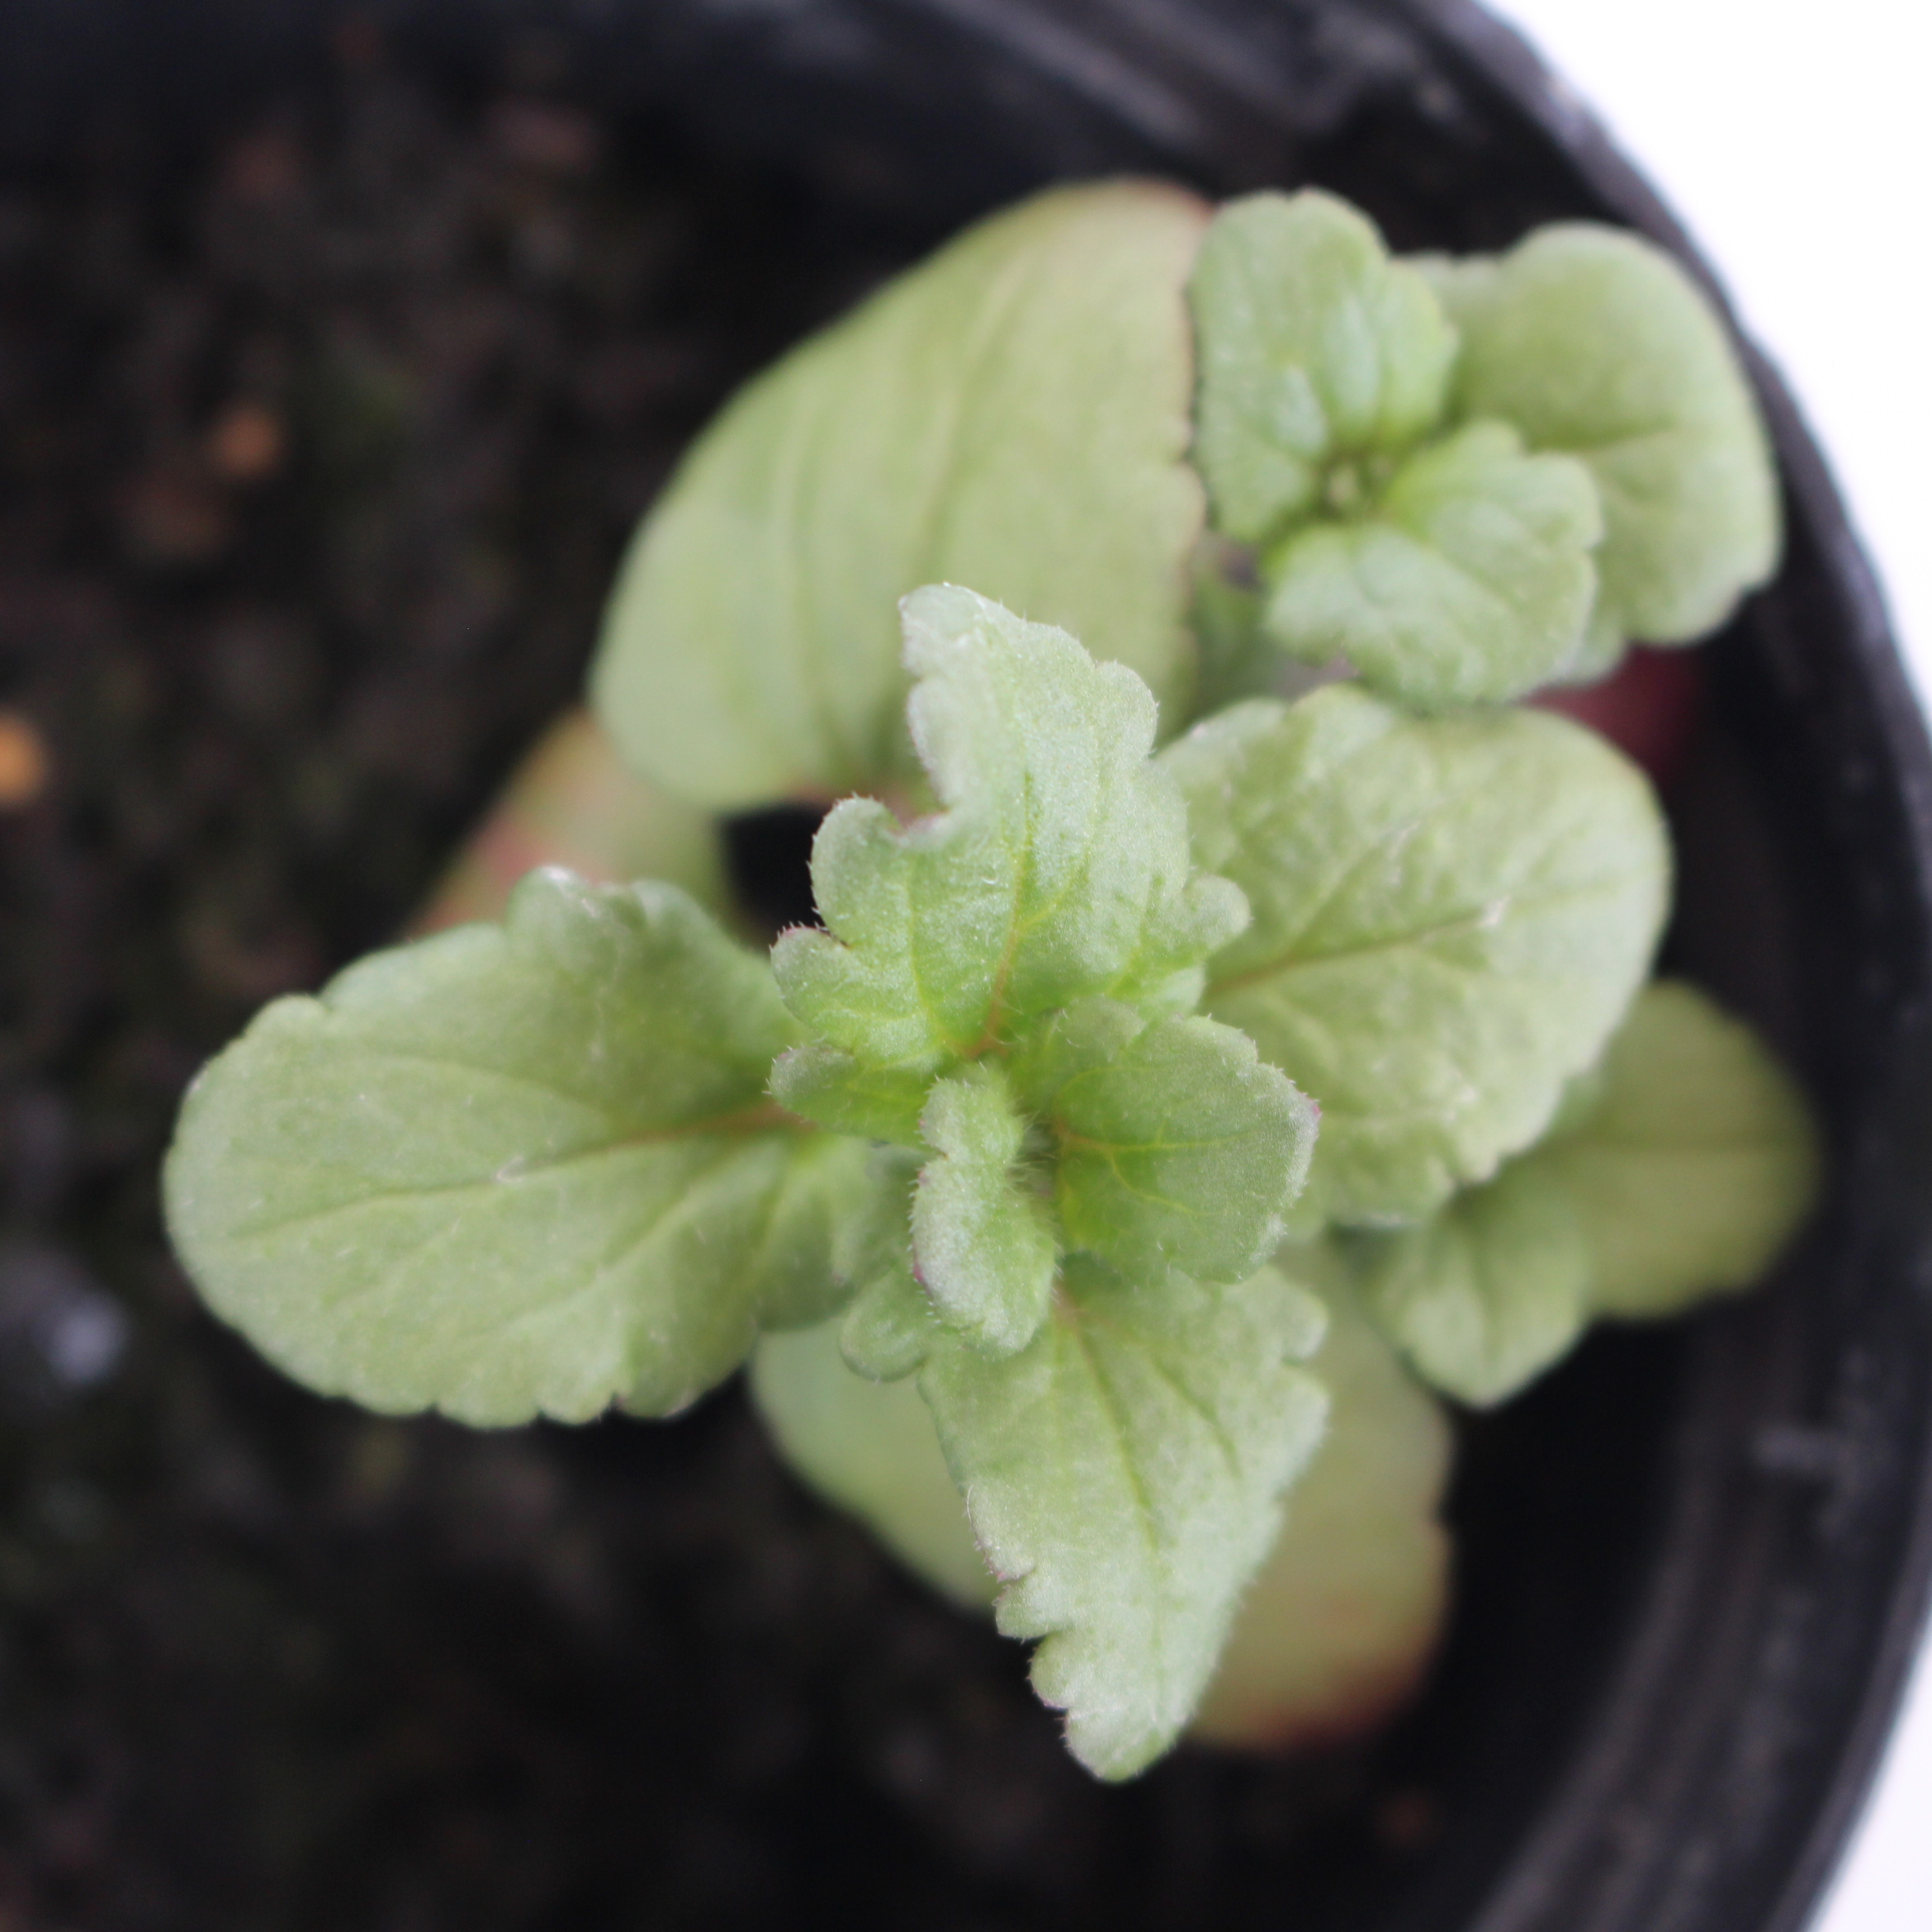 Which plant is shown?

Veronica persica
